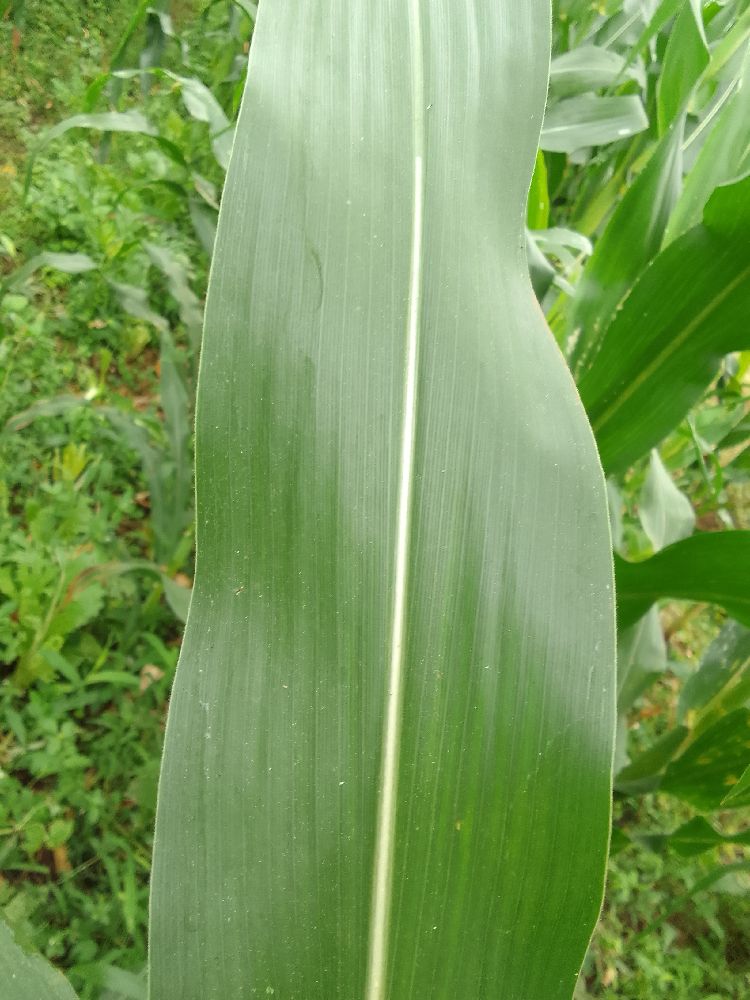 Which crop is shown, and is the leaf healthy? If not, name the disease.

maize, healthy
